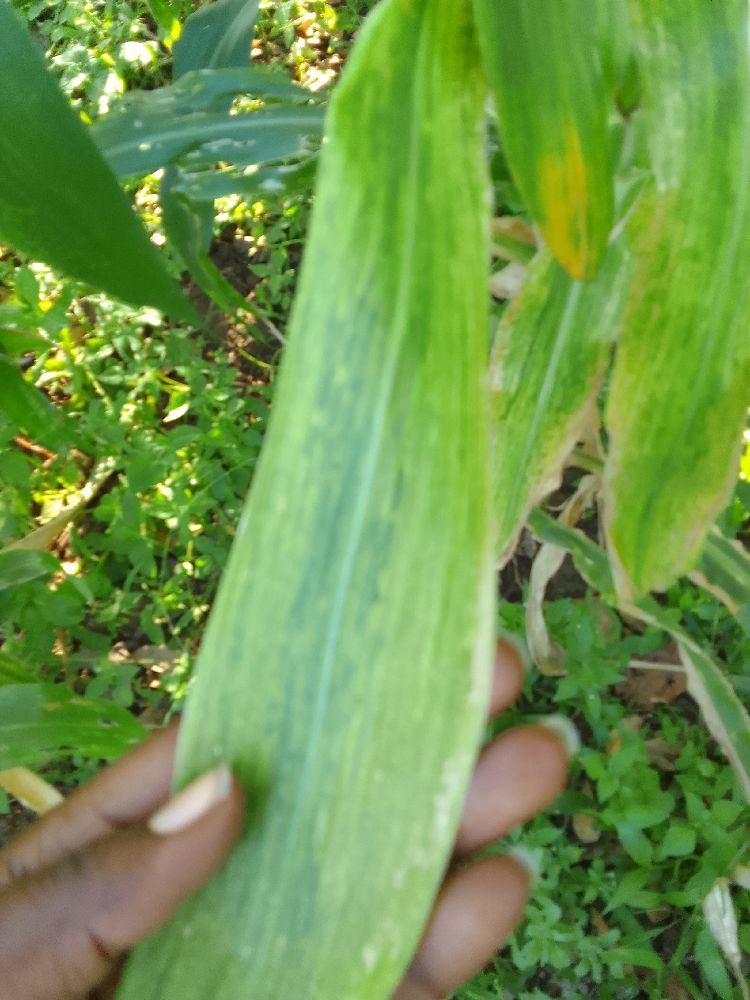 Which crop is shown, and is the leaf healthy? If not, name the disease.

maize, maize lethal necrosis
